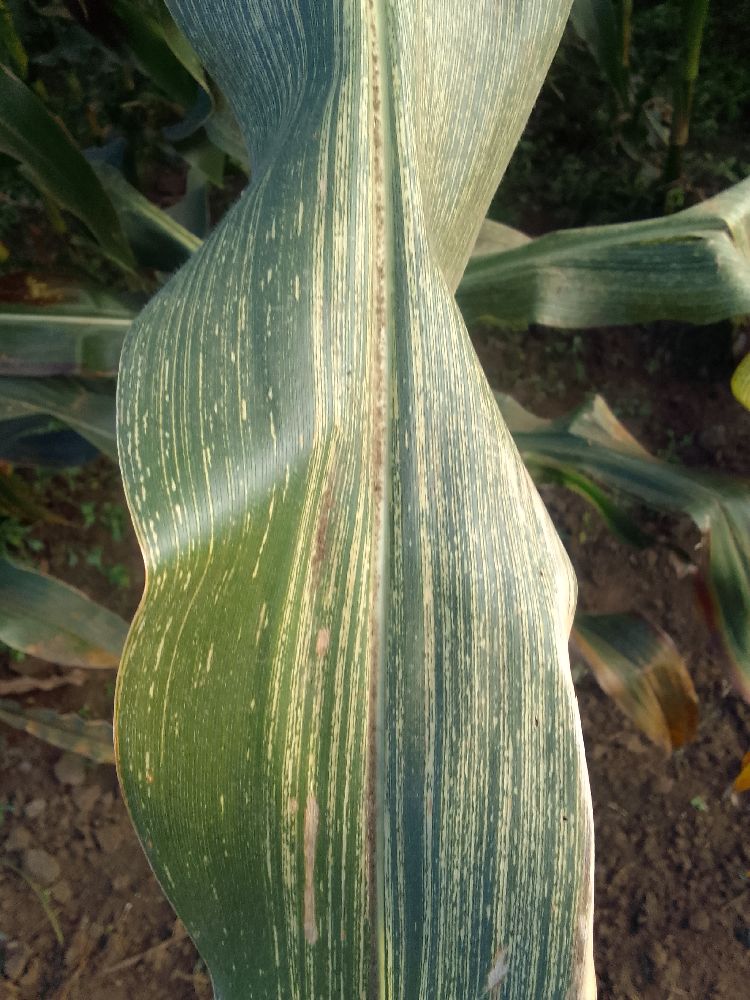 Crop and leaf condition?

maize, maize streak virus
